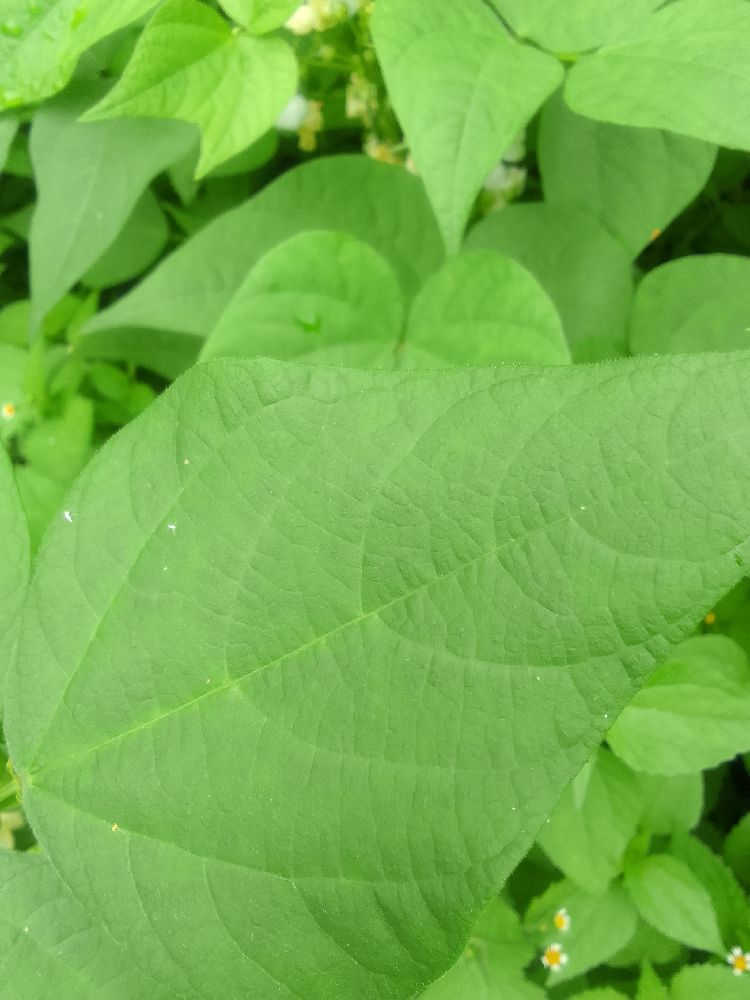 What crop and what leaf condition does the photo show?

common bean, healthy
